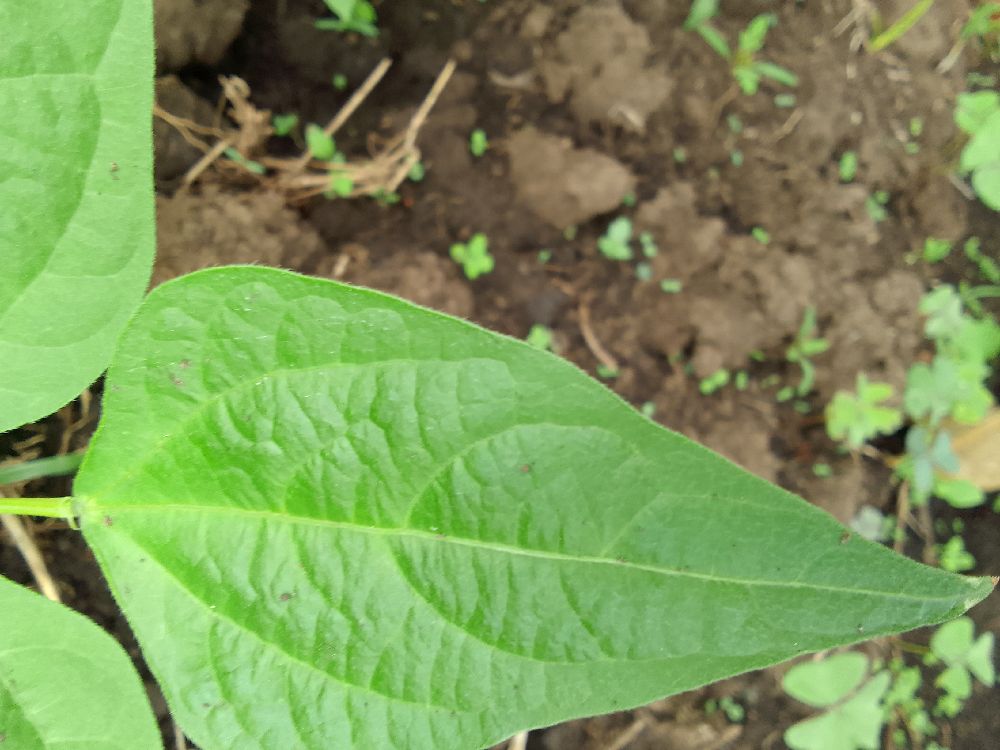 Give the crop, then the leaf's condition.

common bean, healthy
